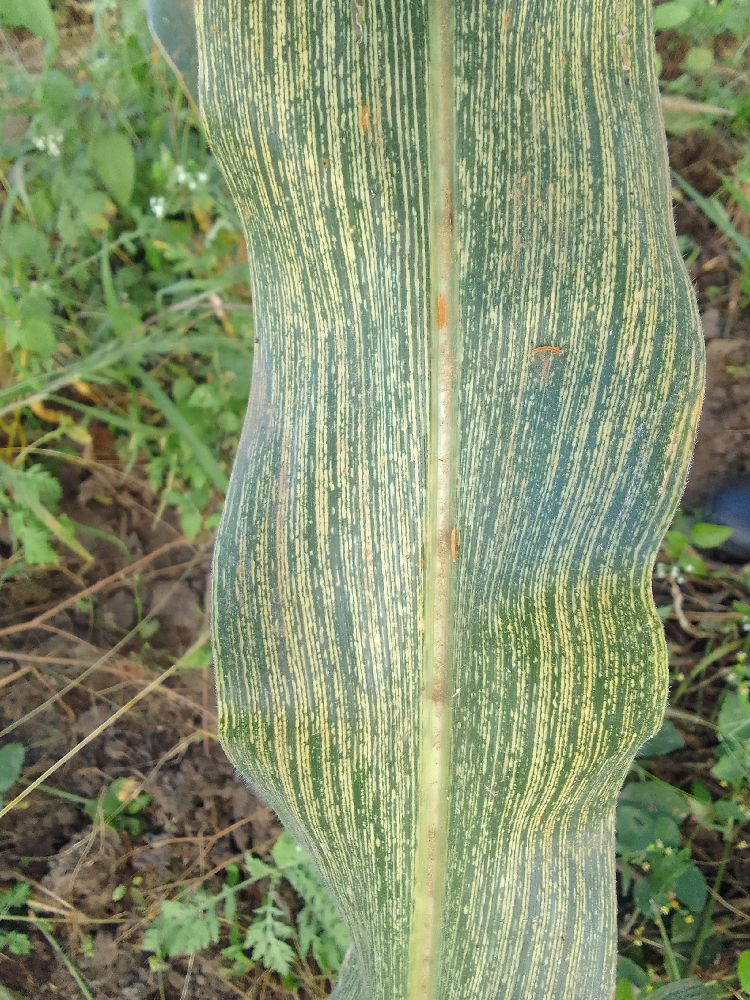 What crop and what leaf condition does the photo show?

maize, maize streak virus
